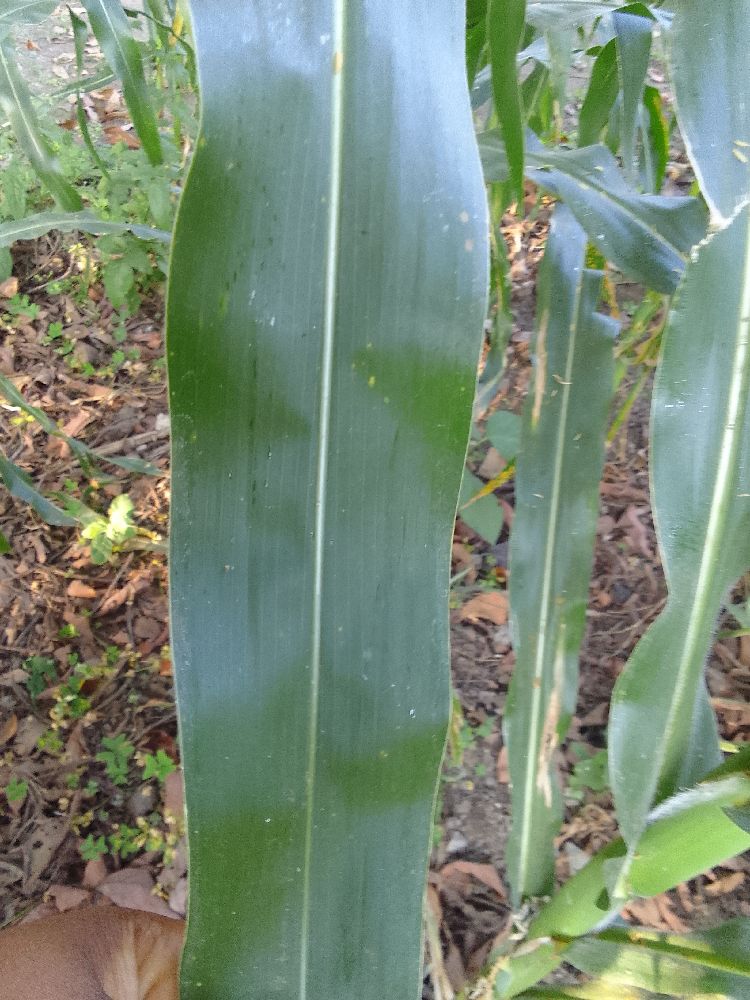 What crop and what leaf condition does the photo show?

maize, healthy
